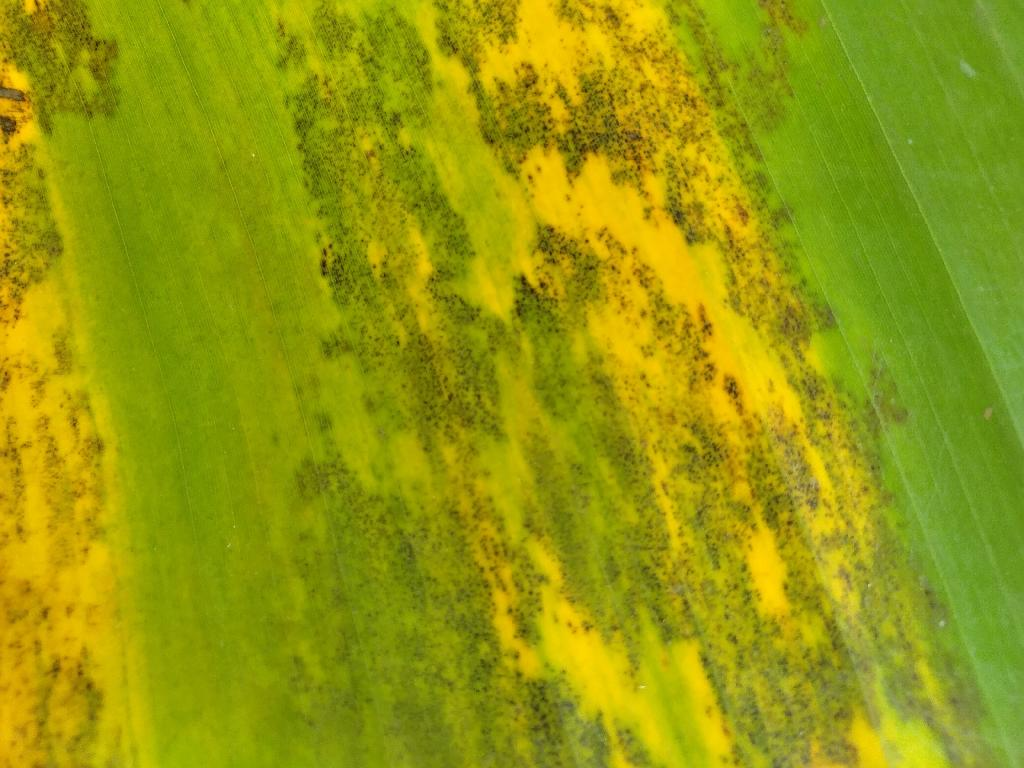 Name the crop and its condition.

banana, black sigatoka
